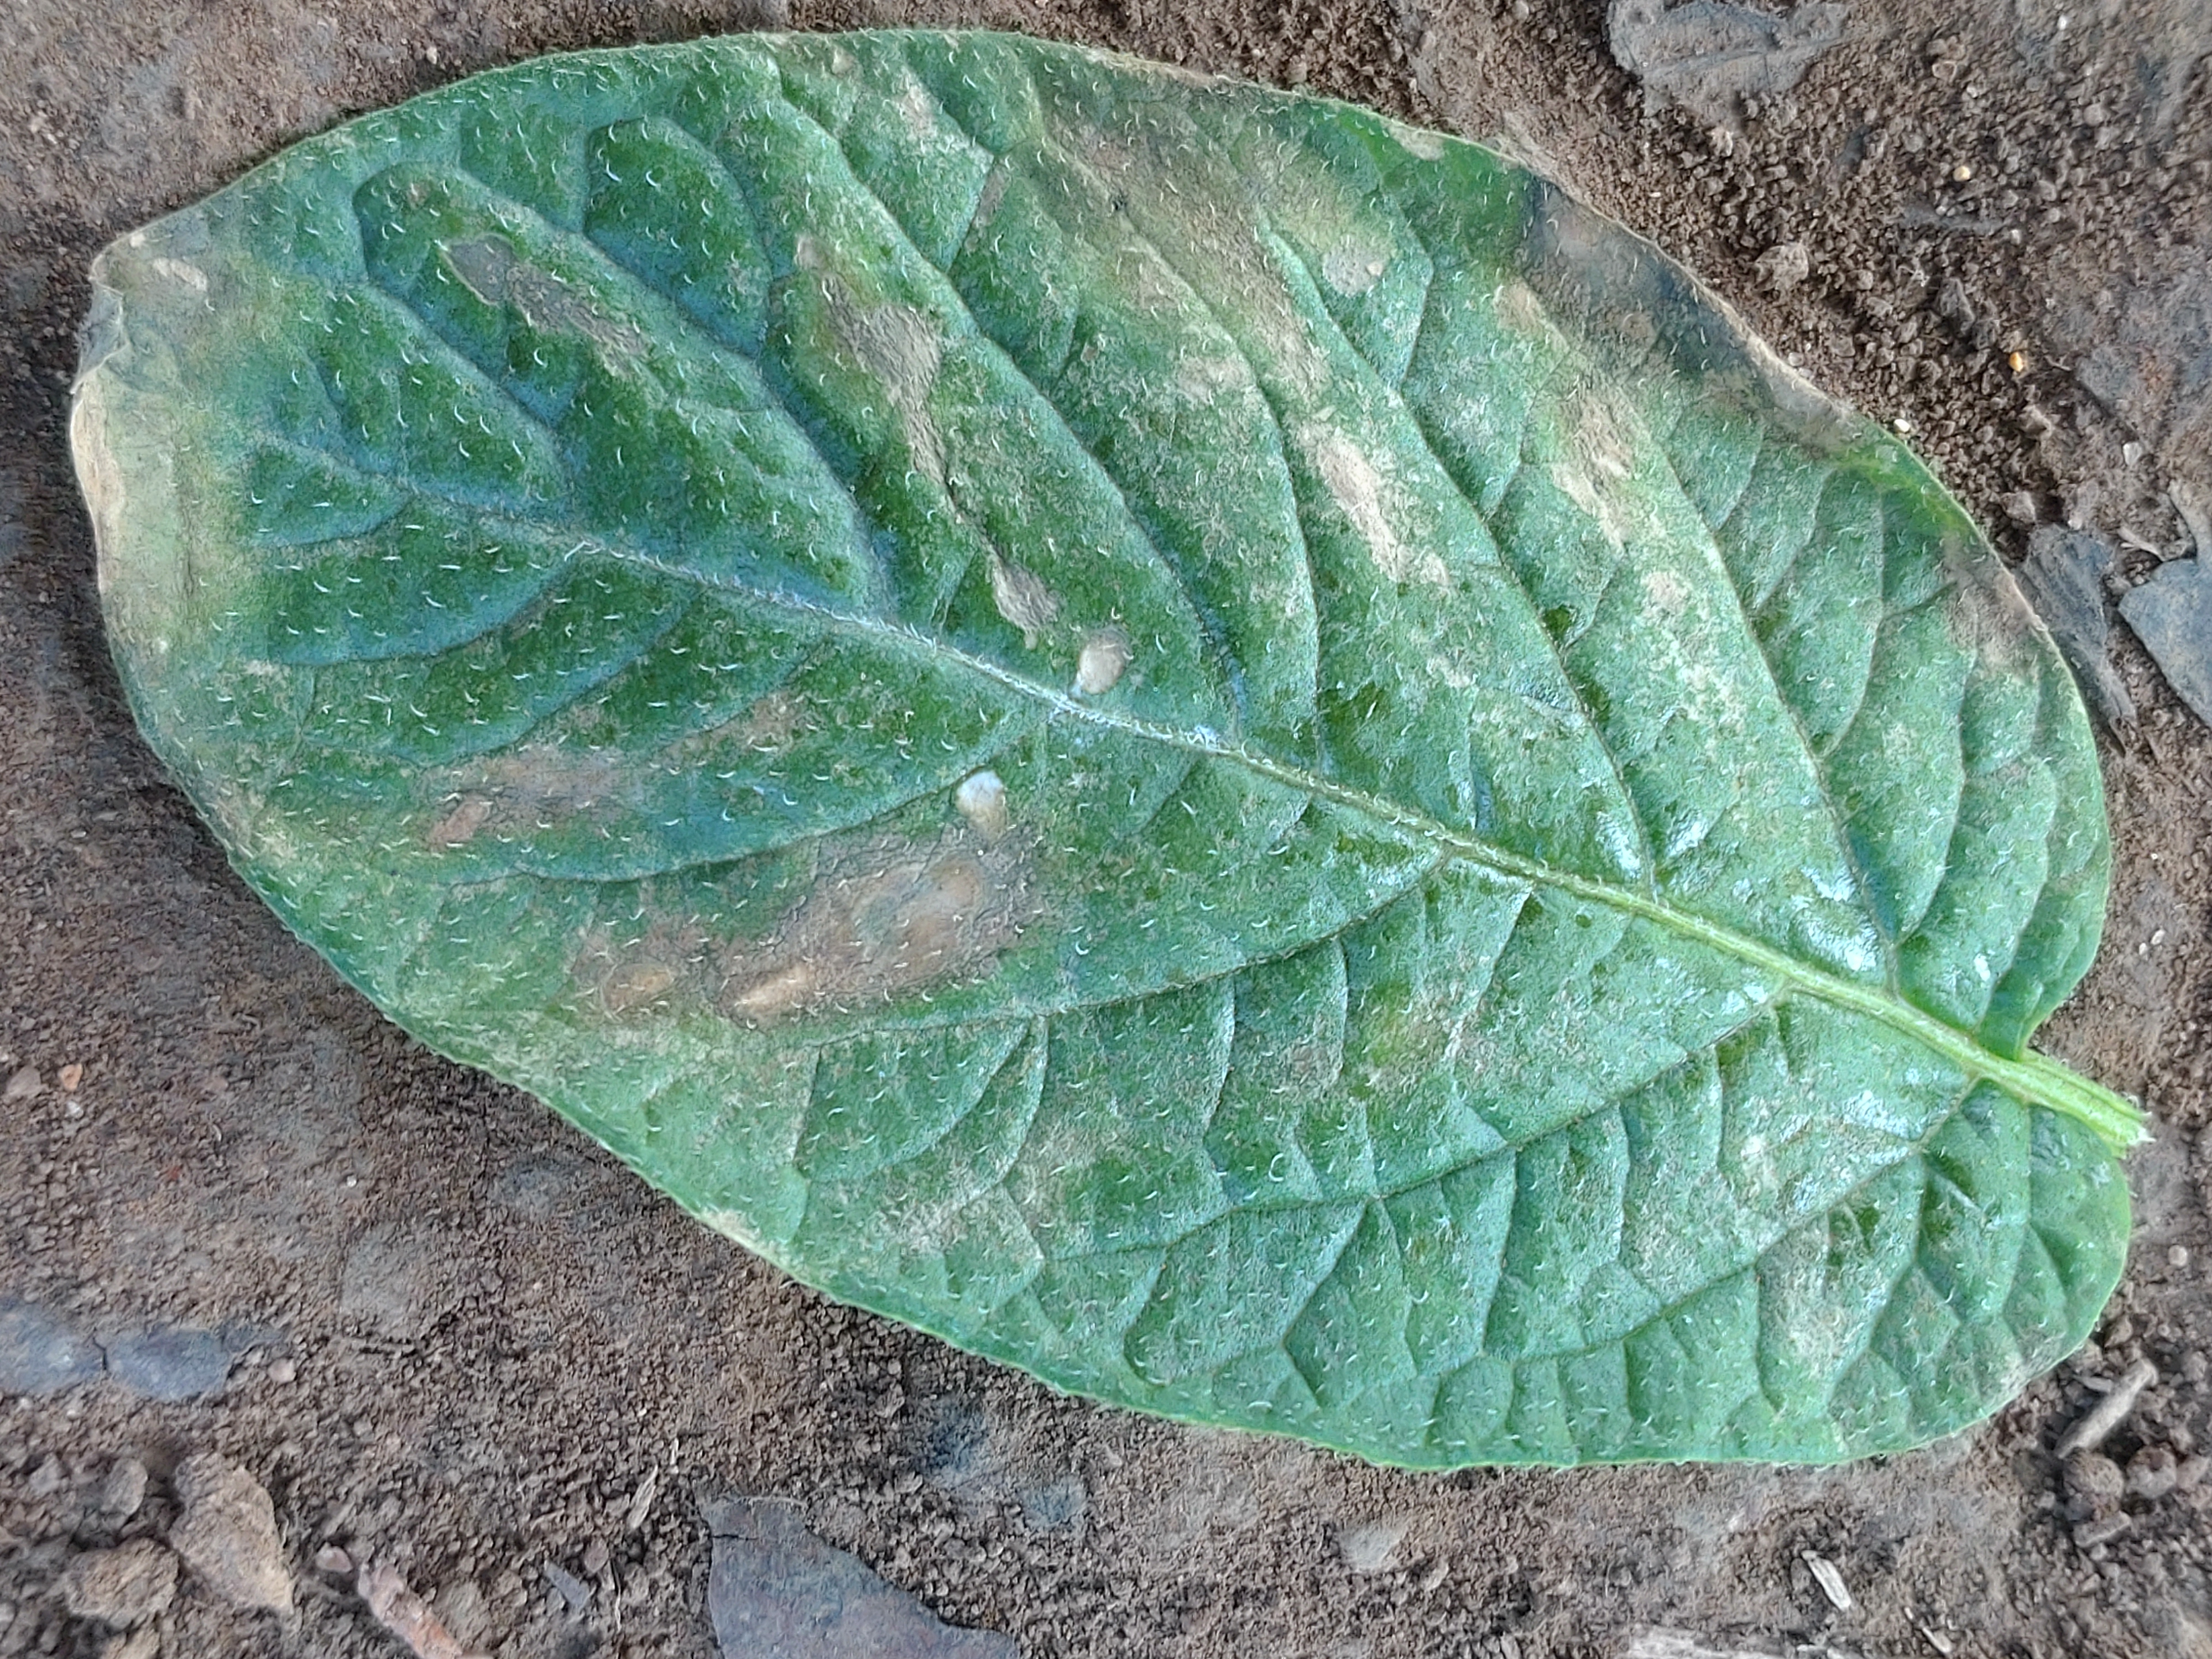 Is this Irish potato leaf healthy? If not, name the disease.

early blight
